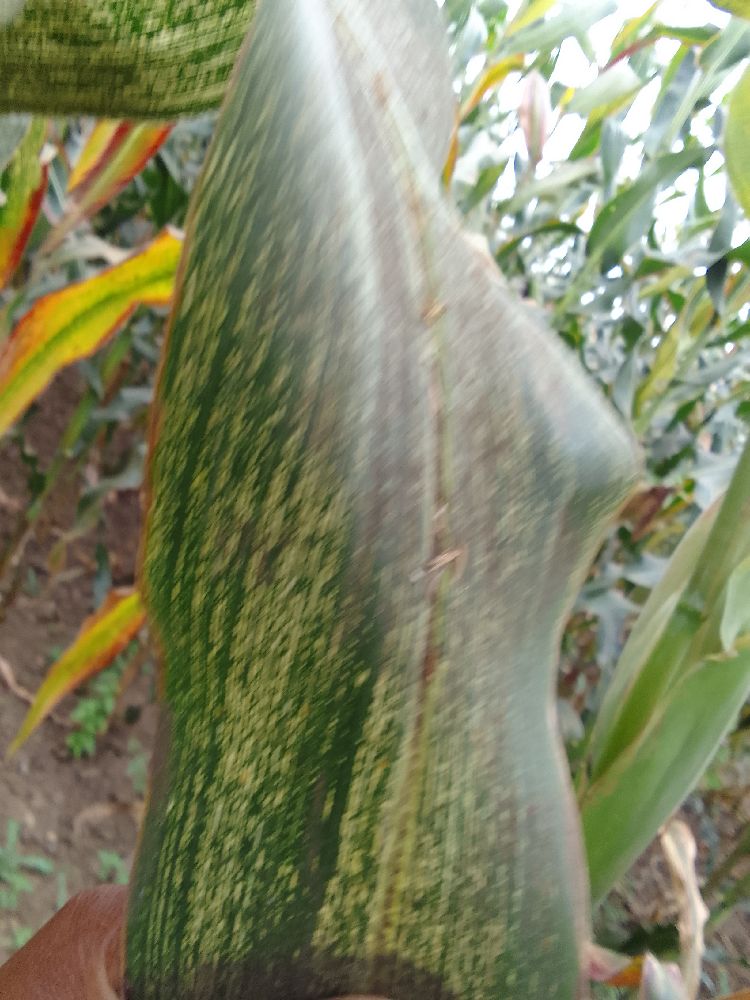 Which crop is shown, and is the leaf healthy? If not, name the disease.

maize, maize streak virus
